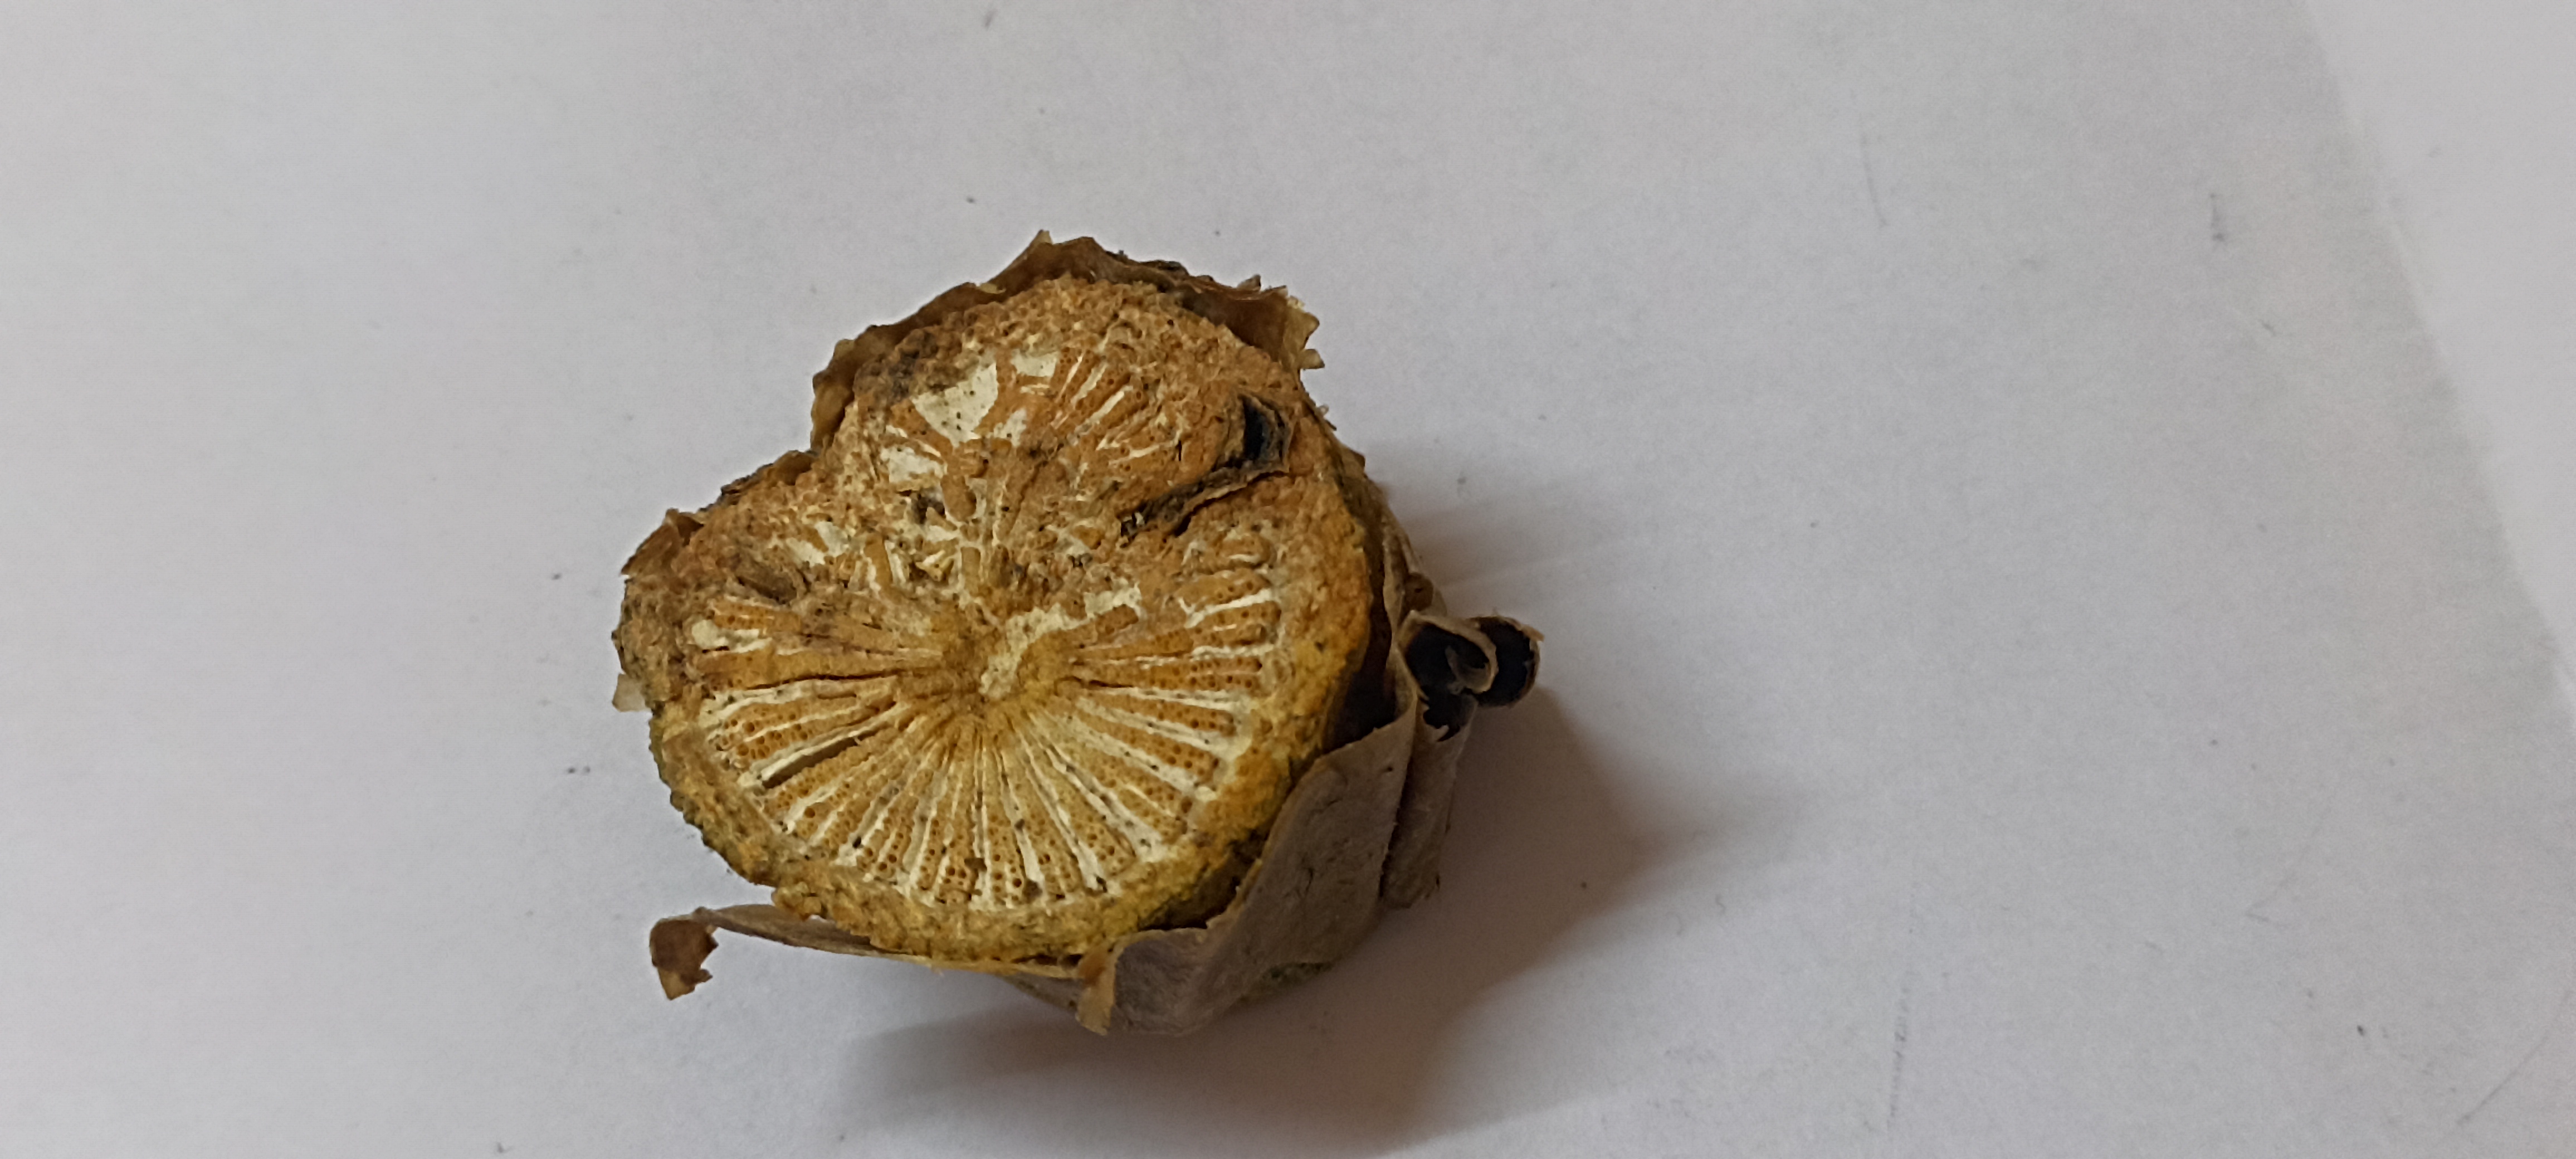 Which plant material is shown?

gulvel
